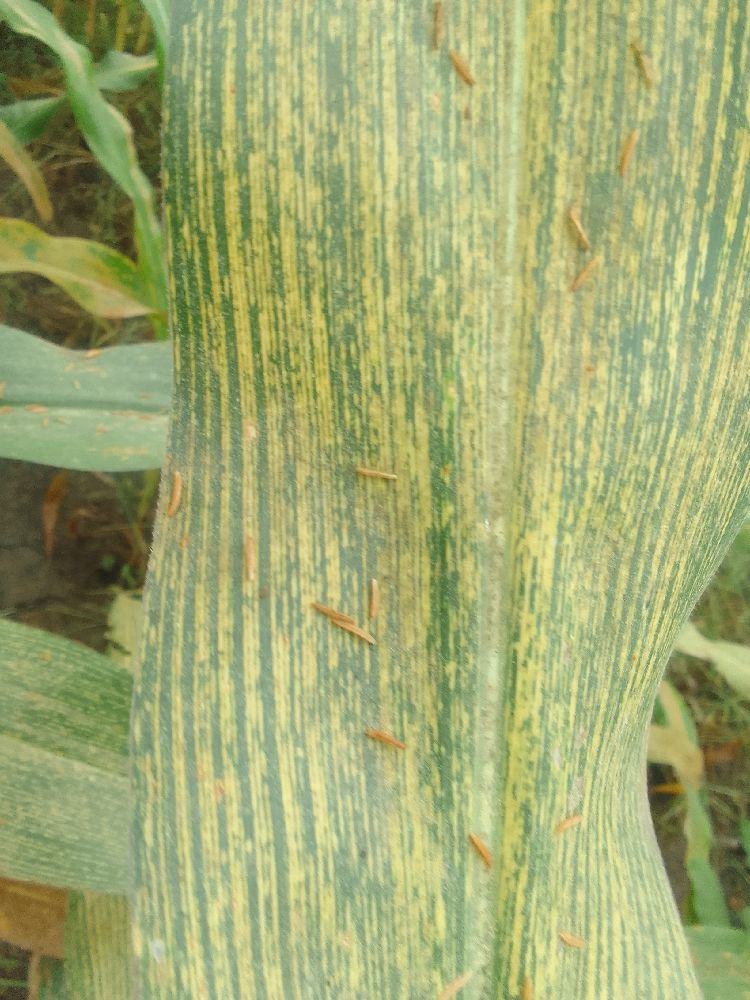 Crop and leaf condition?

maize, maize streak virus
